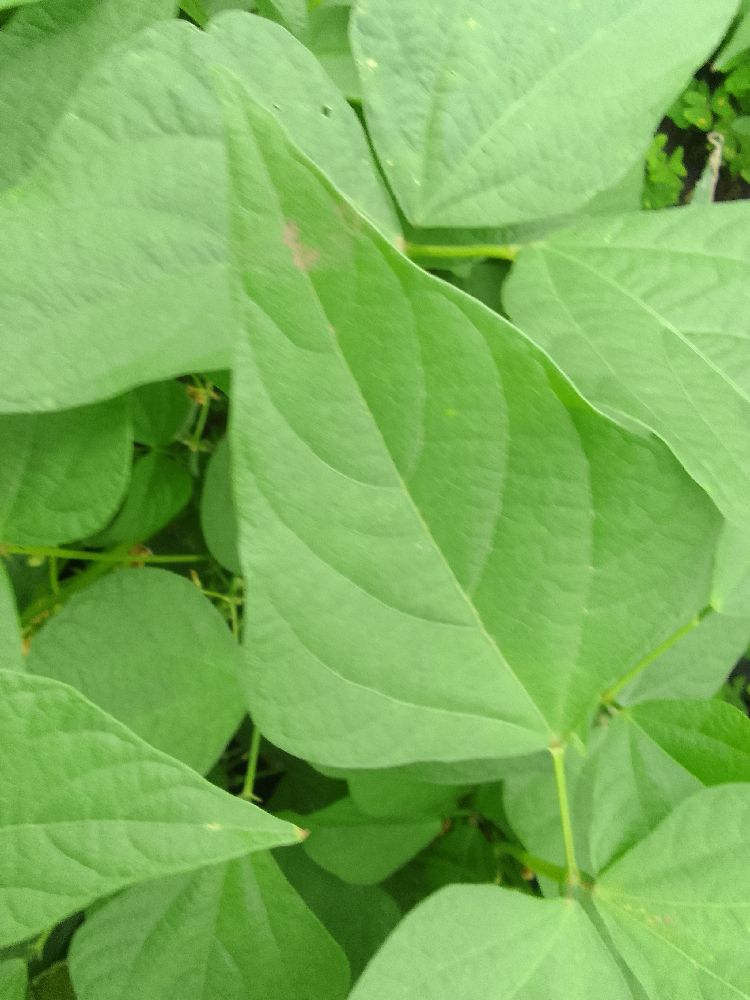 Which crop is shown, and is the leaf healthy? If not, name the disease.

common bean, healthy
